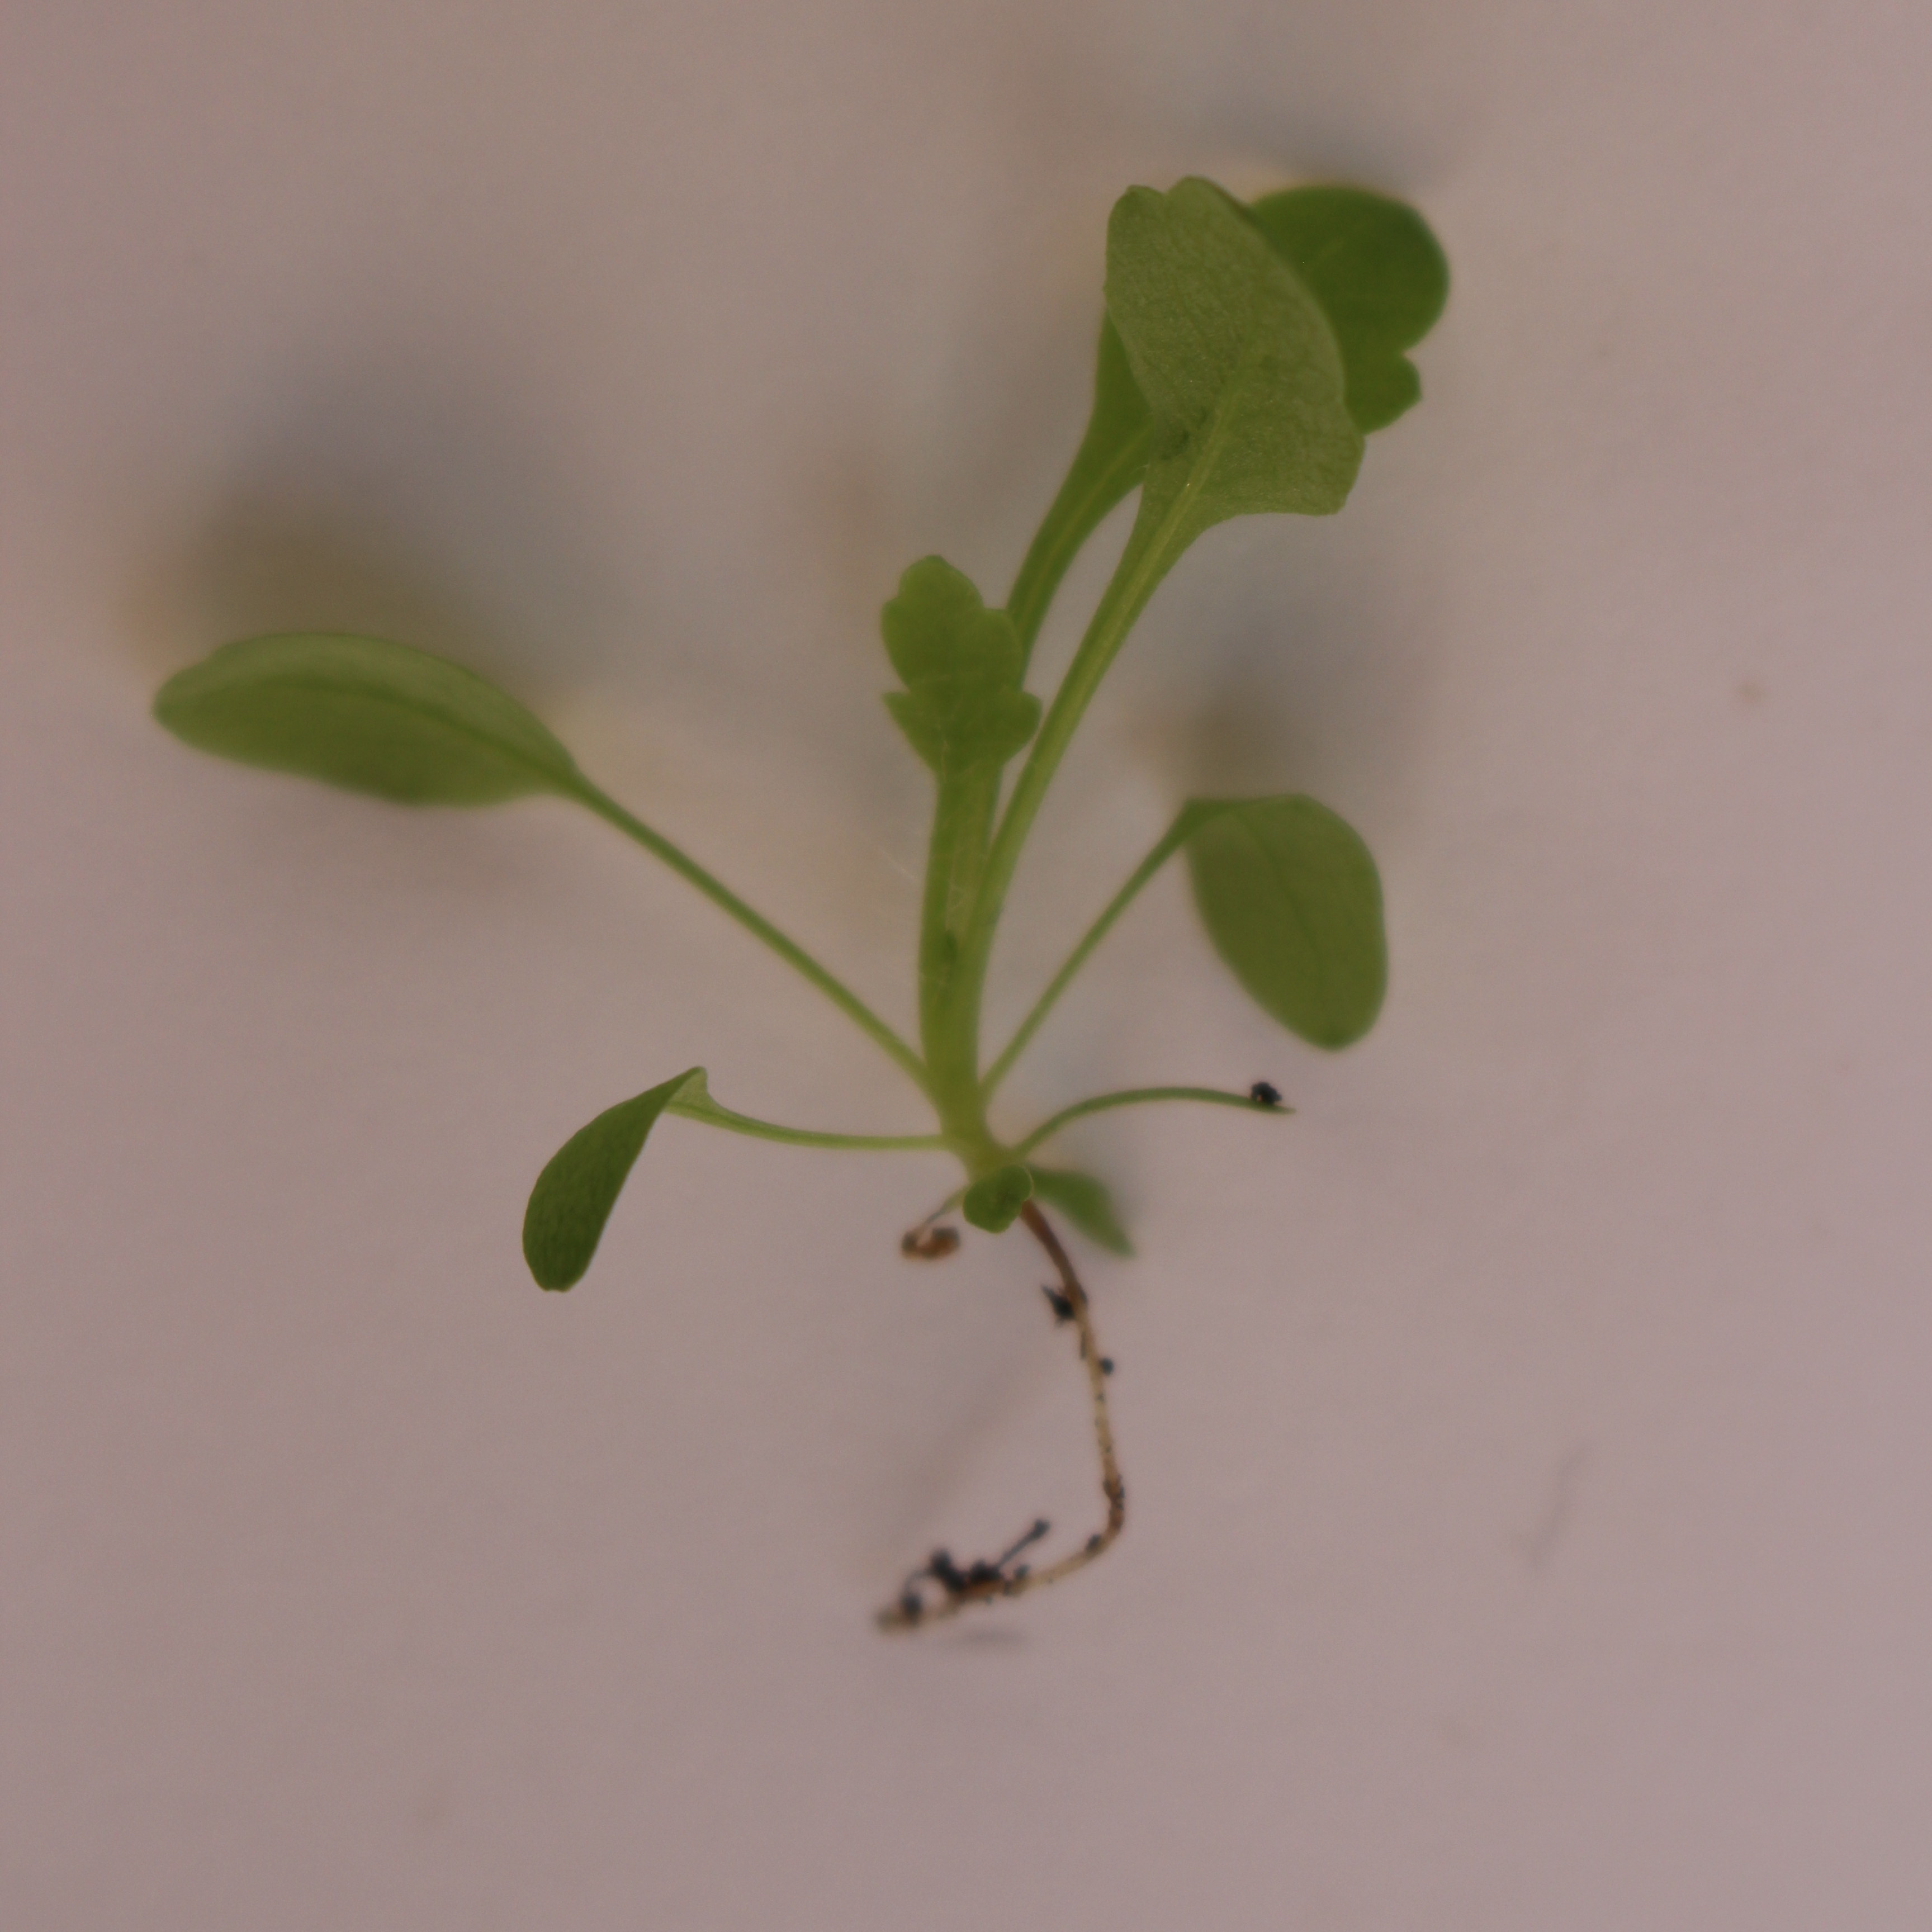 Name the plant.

Papaver rhoeas
